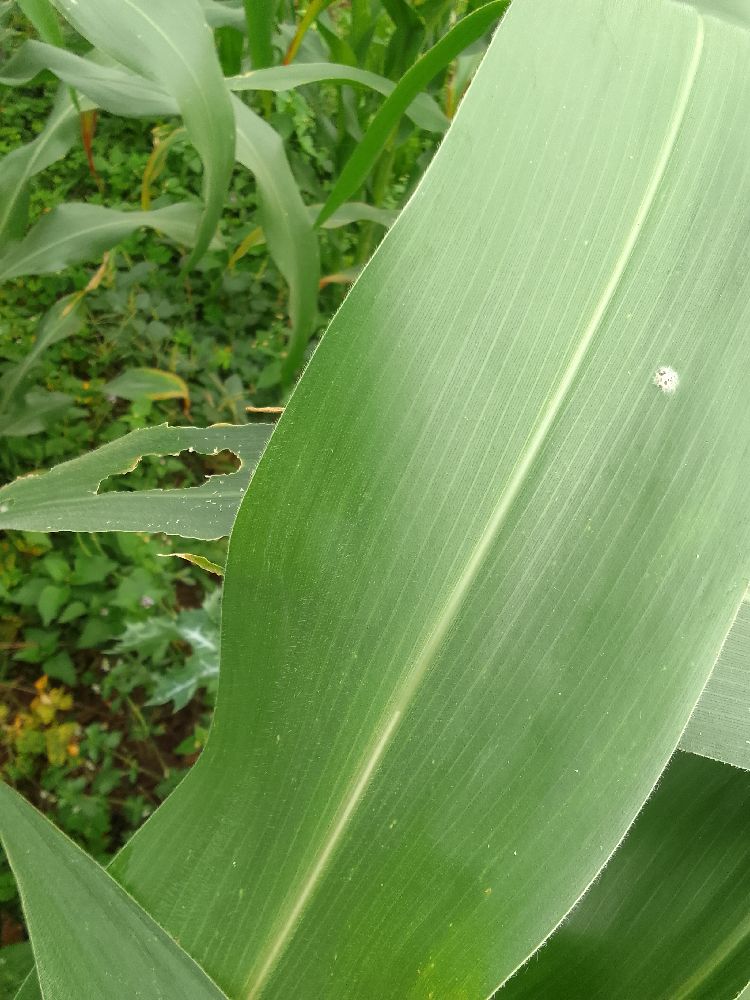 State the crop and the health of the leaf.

maize, healthy
